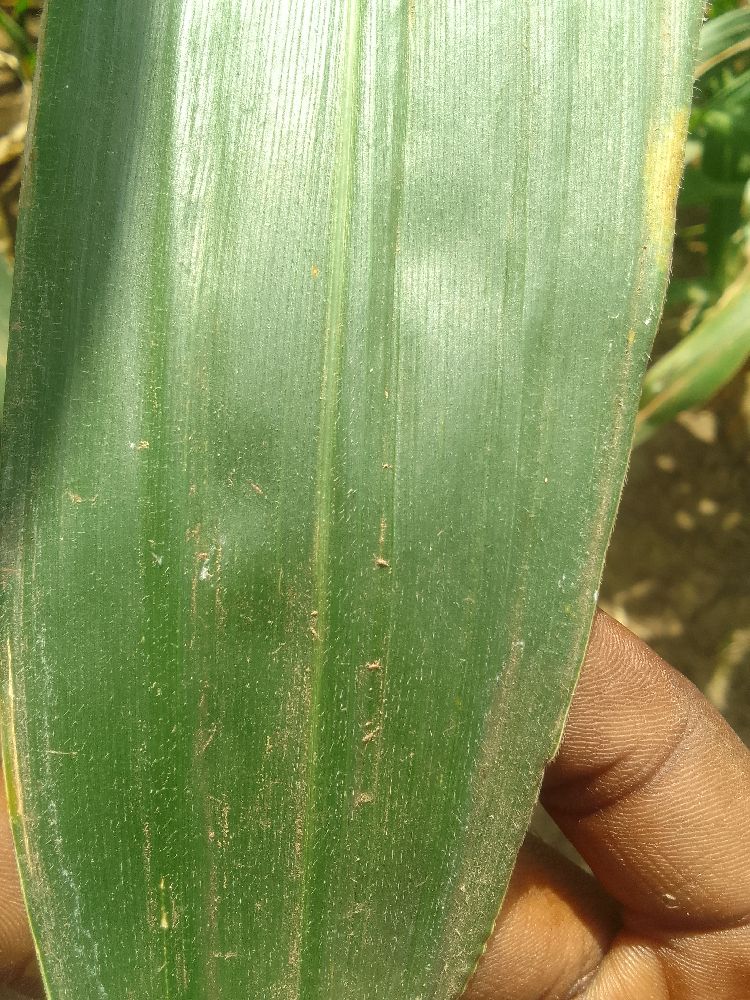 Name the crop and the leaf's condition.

maize, healthy
